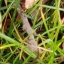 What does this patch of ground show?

grass
